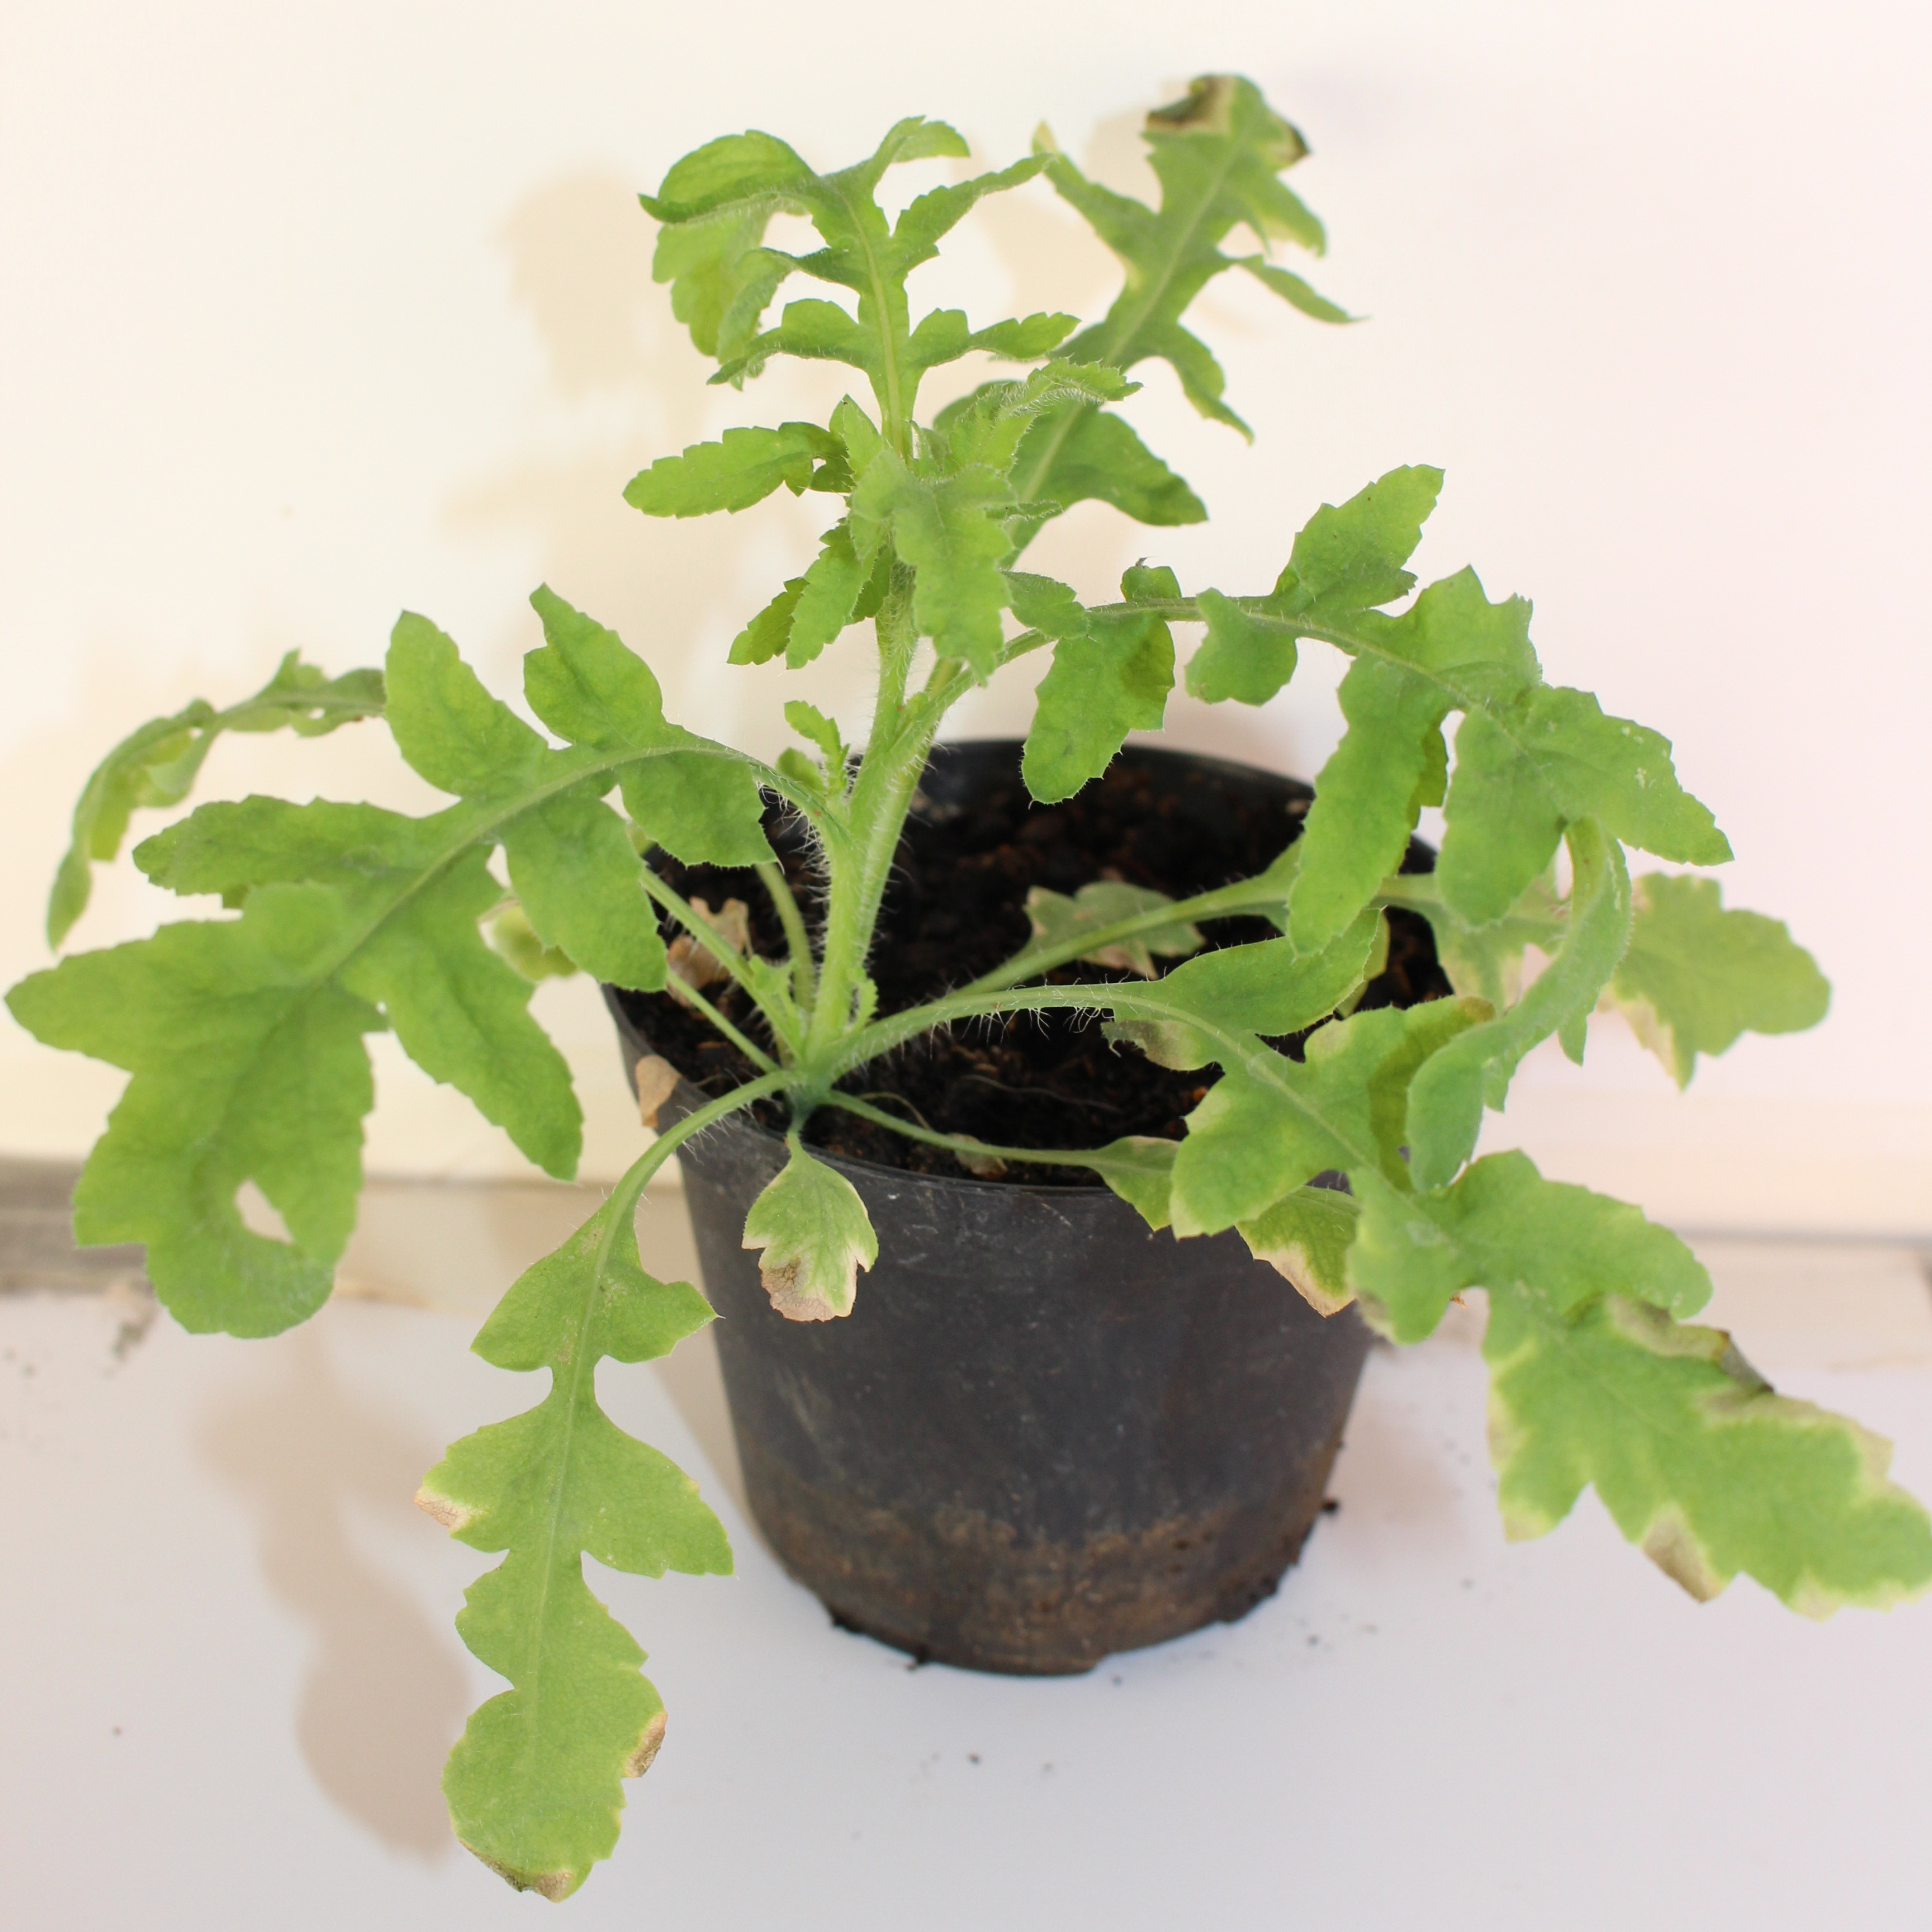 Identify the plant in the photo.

Papaver rhoeas
